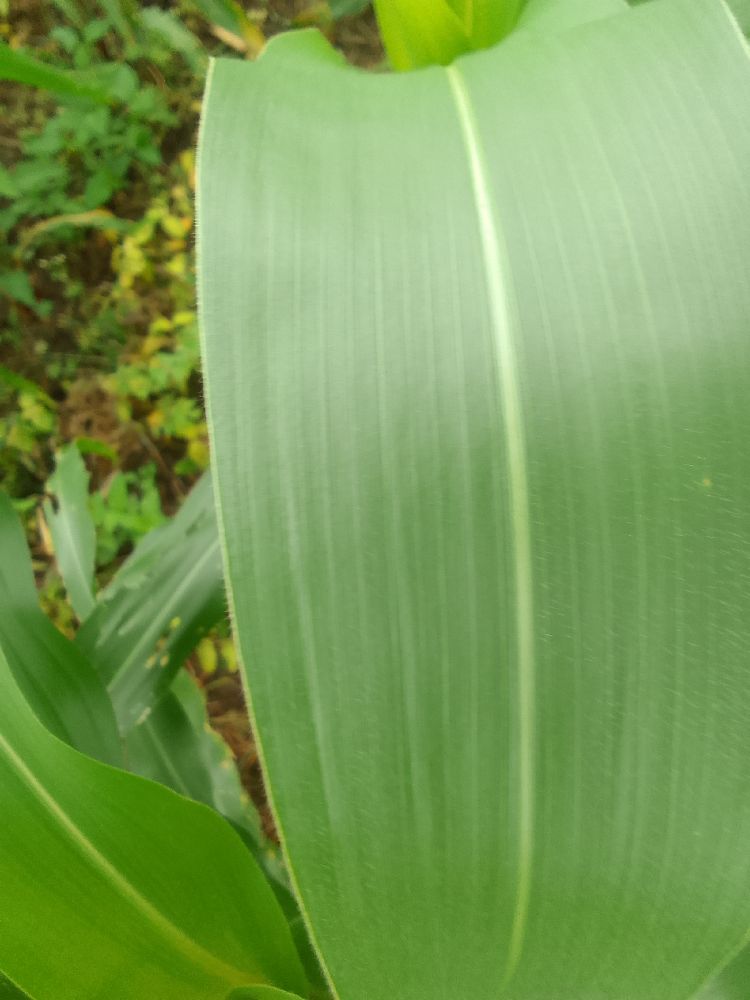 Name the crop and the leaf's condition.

maize, healthy
